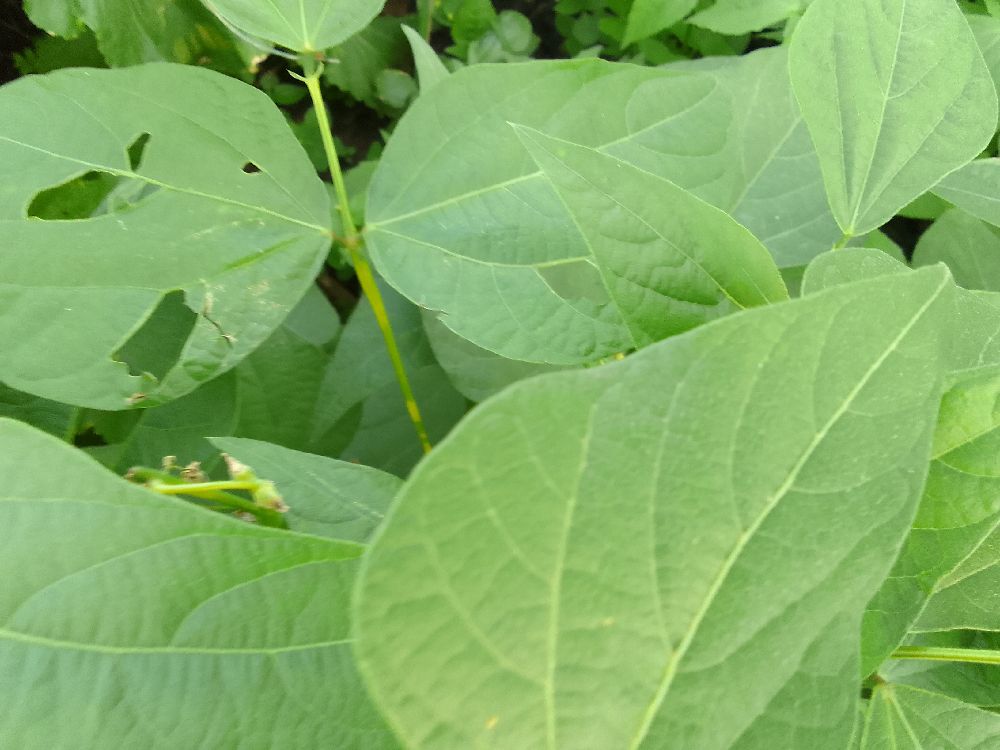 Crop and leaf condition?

common bean, healthy
